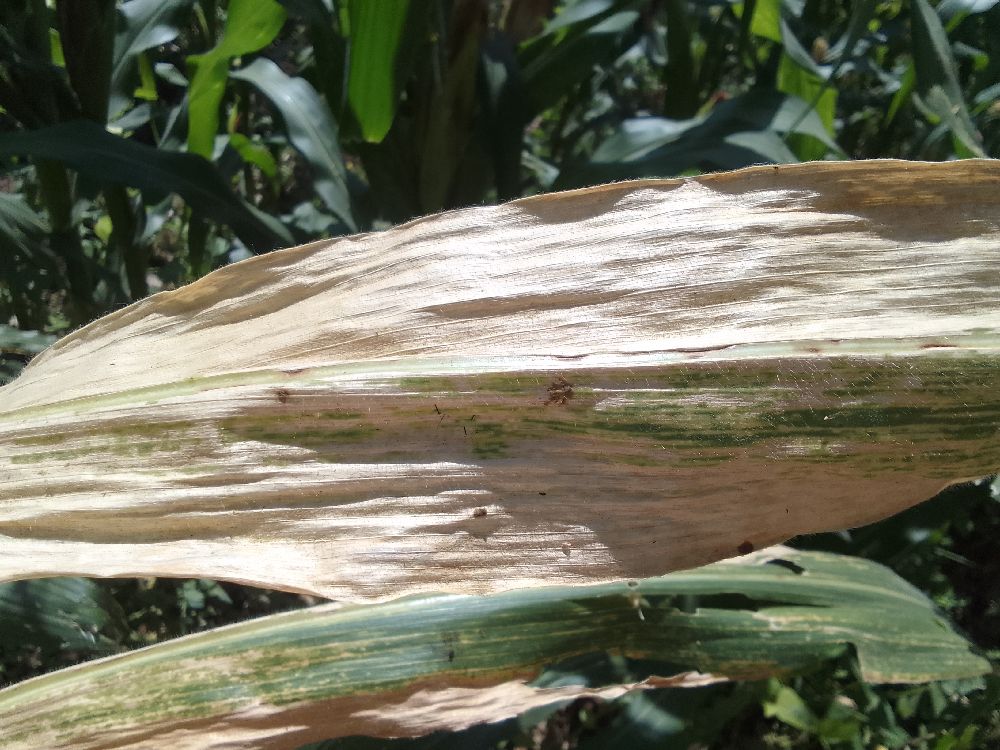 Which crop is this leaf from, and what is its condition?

maize, maize lethal necrosis
